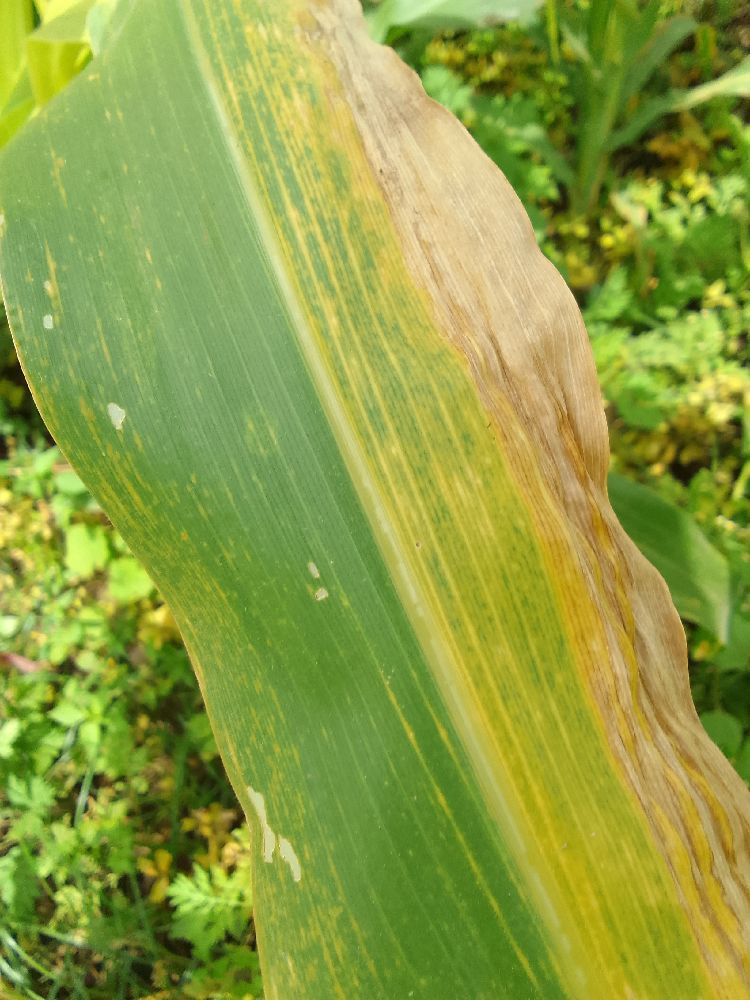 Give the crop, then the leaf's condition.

maize, maize lethal necrosis
